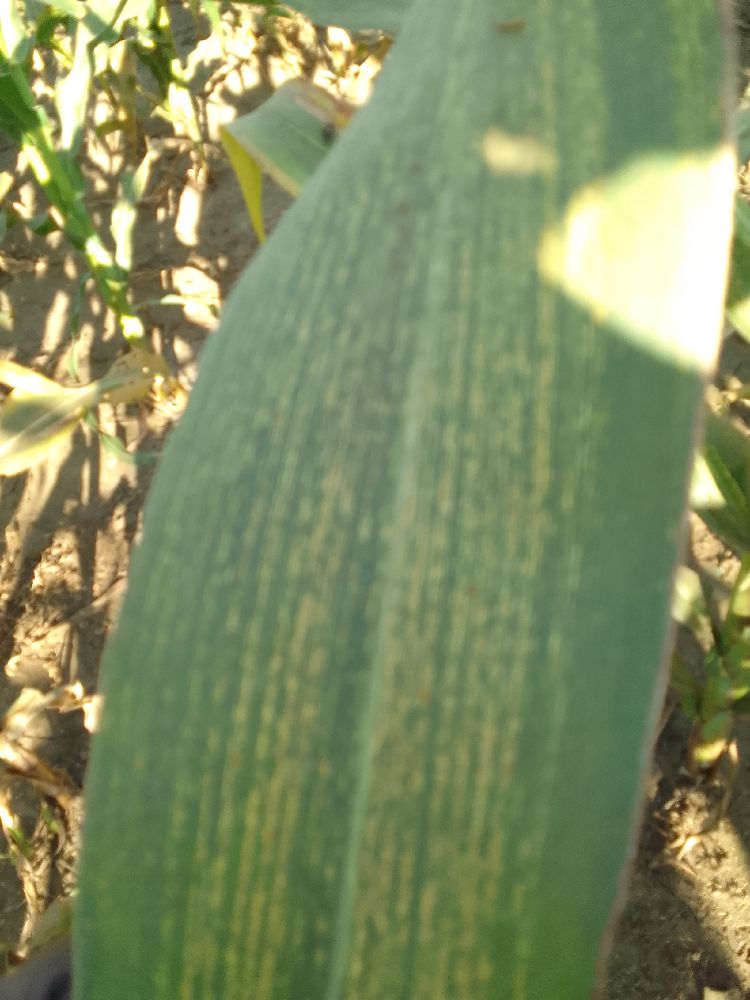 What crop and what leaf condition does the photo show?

maize, maize streak virus
